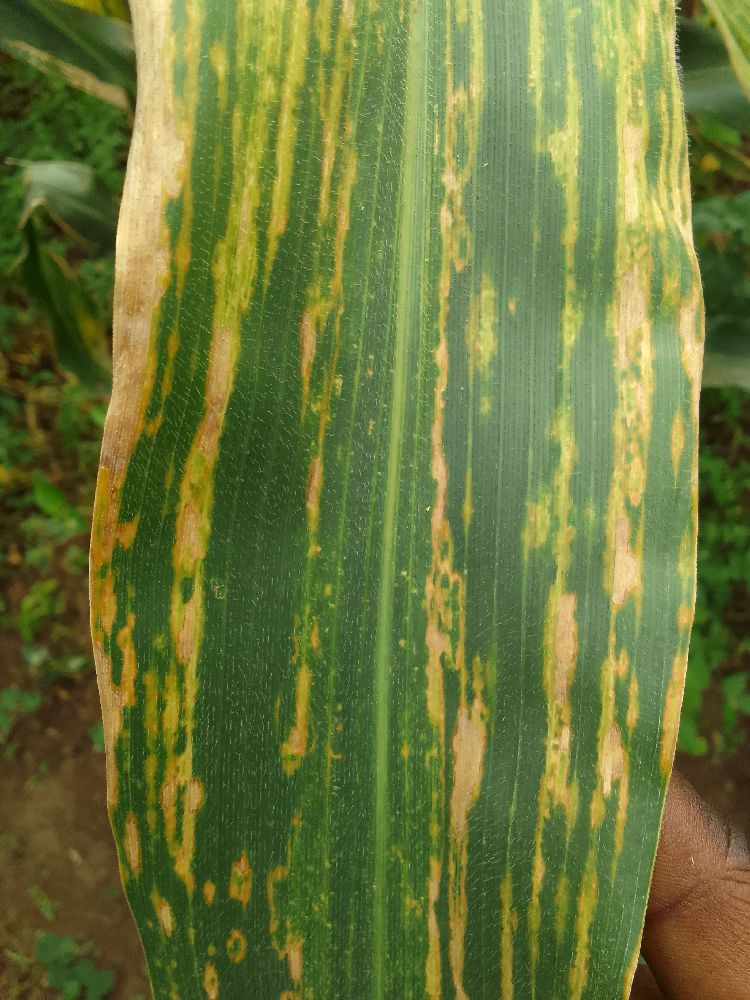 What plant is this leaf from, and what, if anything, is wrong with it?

maize, maize lethal necrosis
